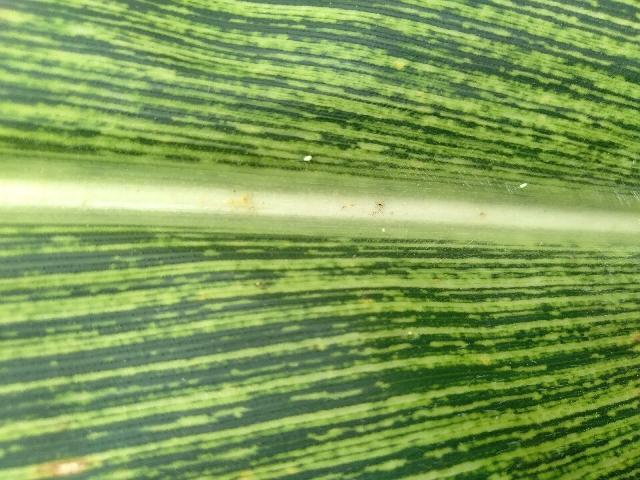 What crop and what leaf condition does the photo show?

maize, maize streak virus
